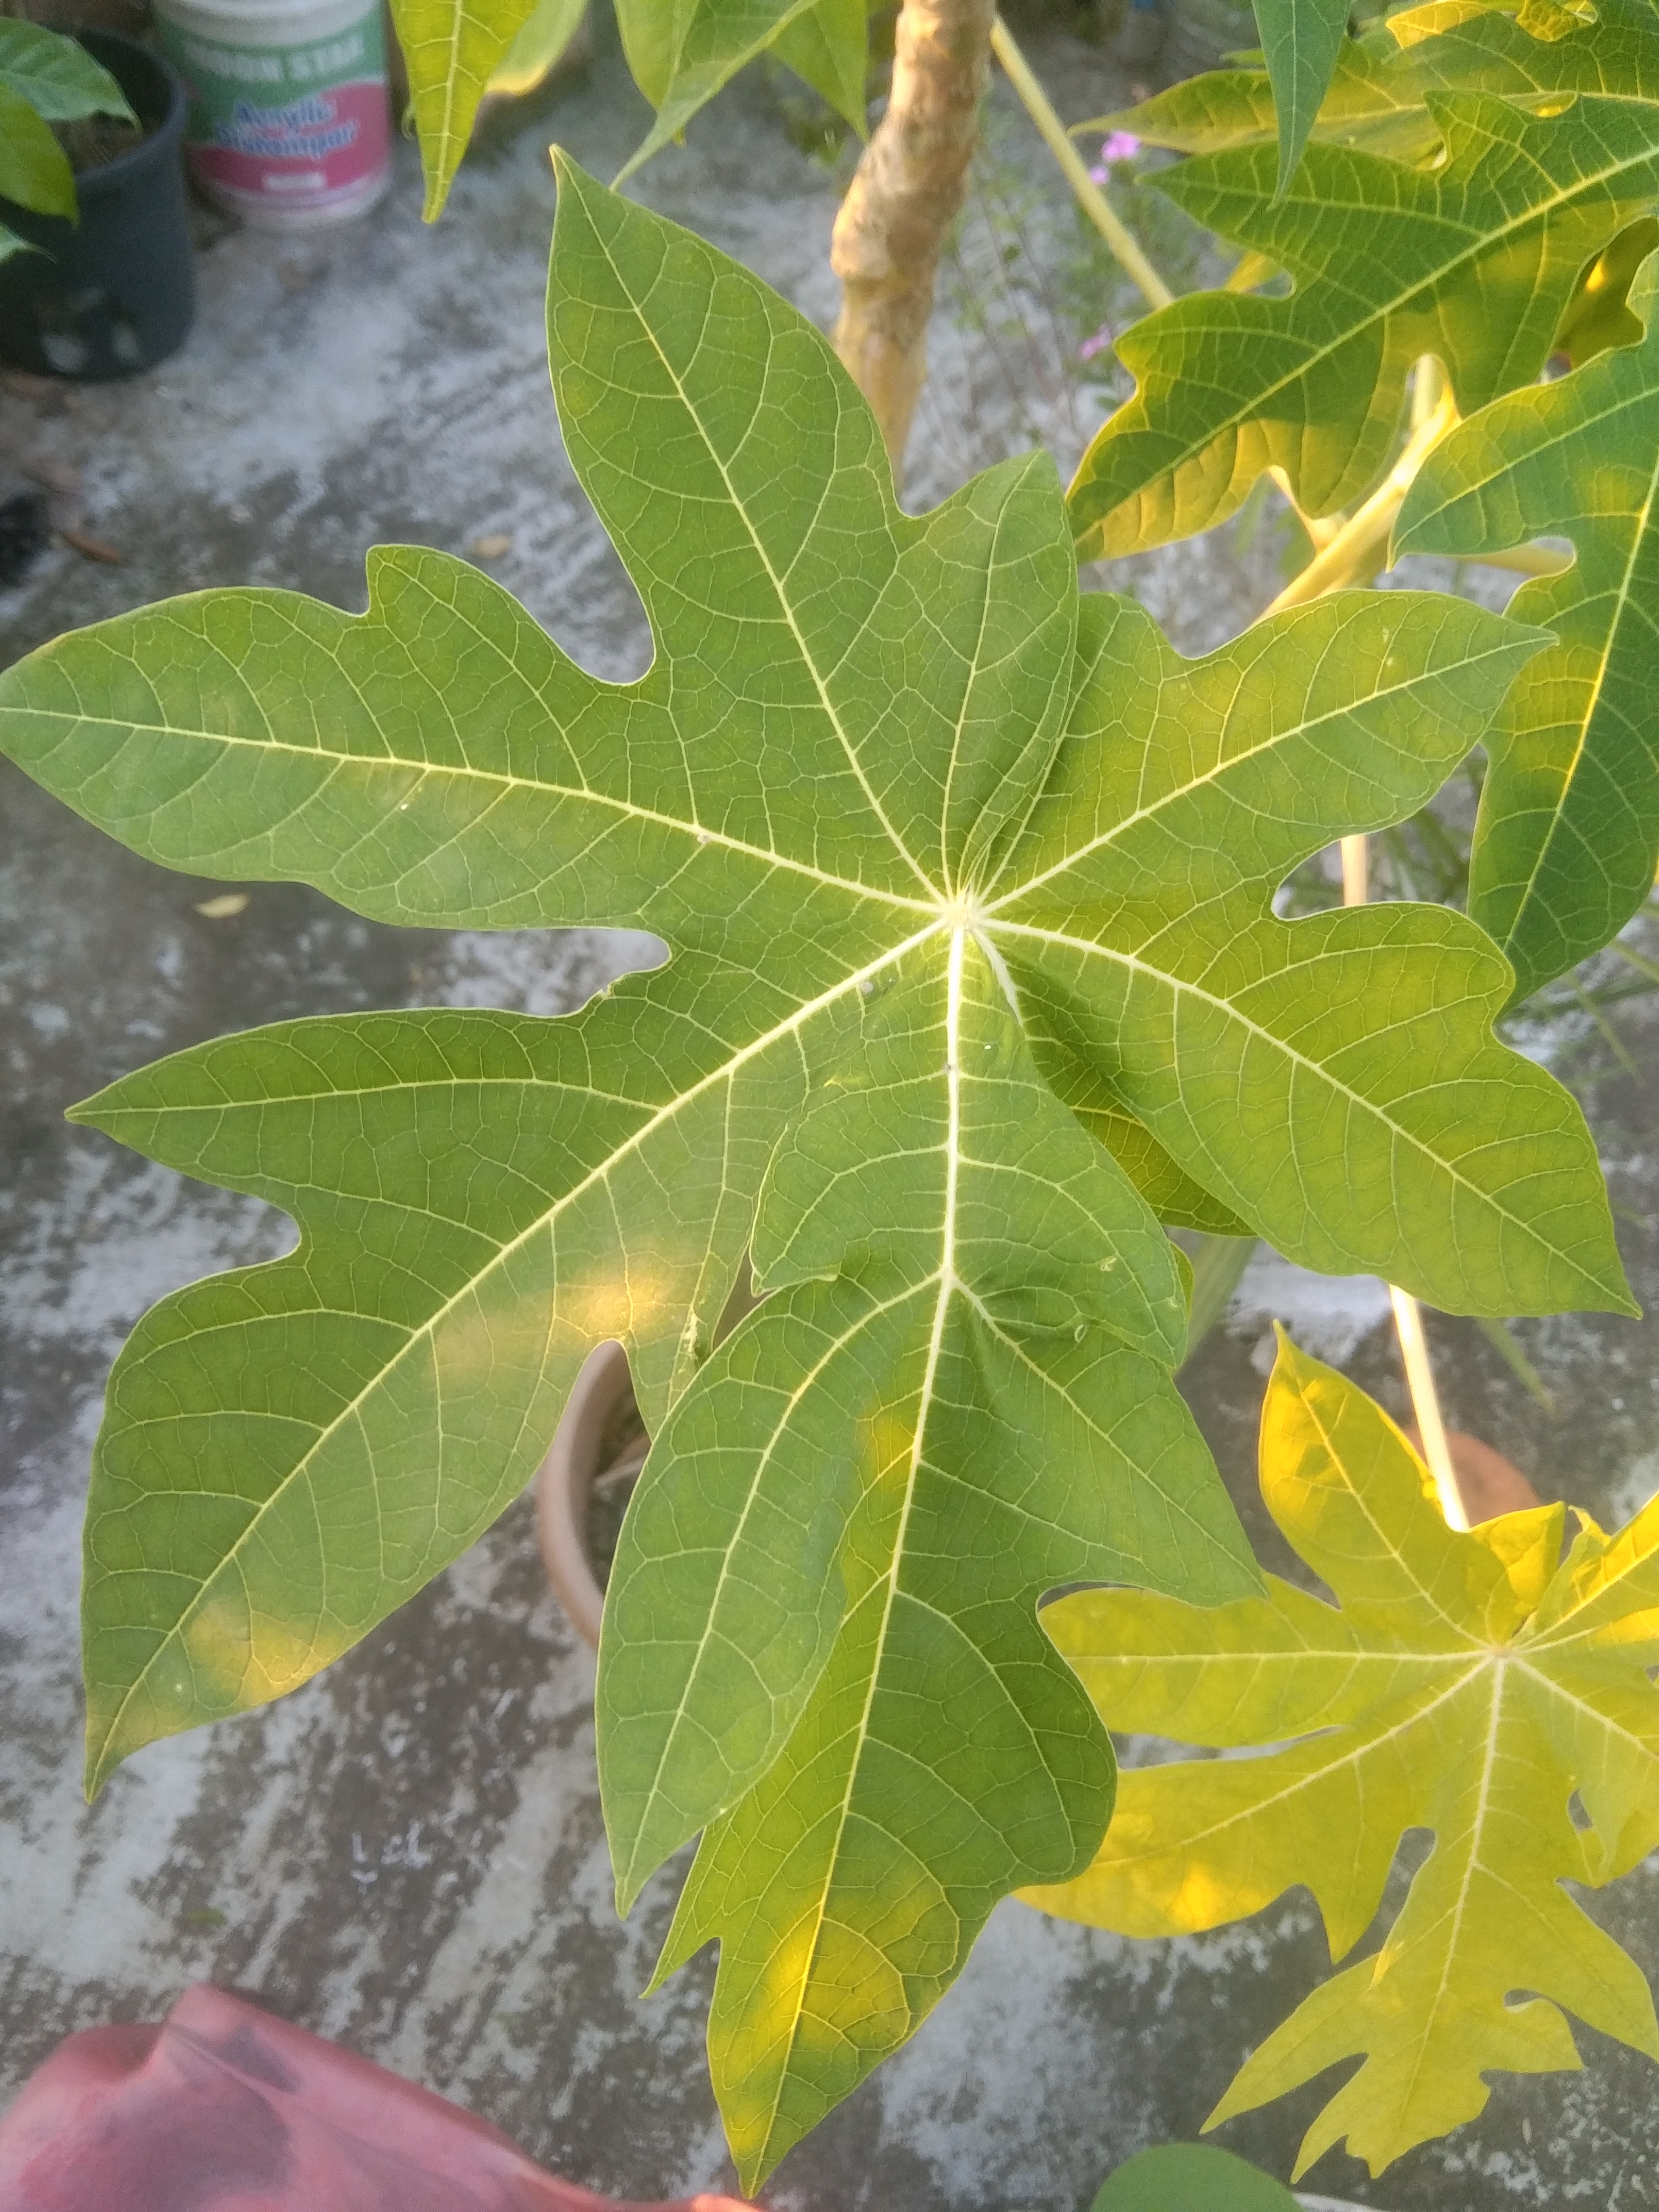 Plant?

papaya
